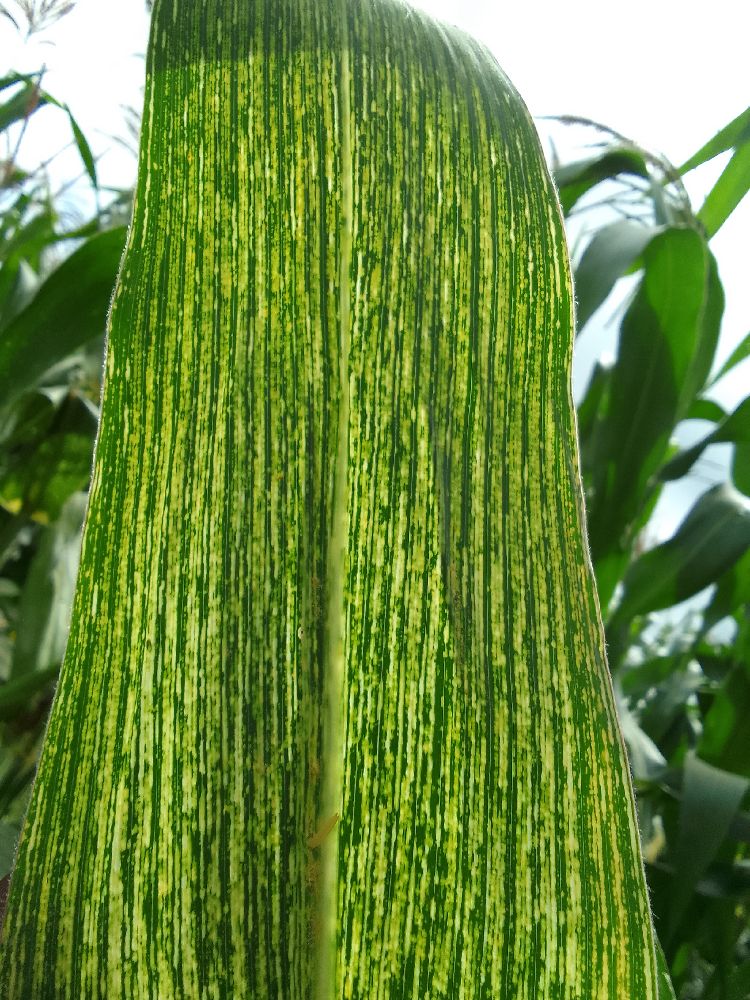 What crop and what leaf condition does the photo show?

maize, maize streak virus
